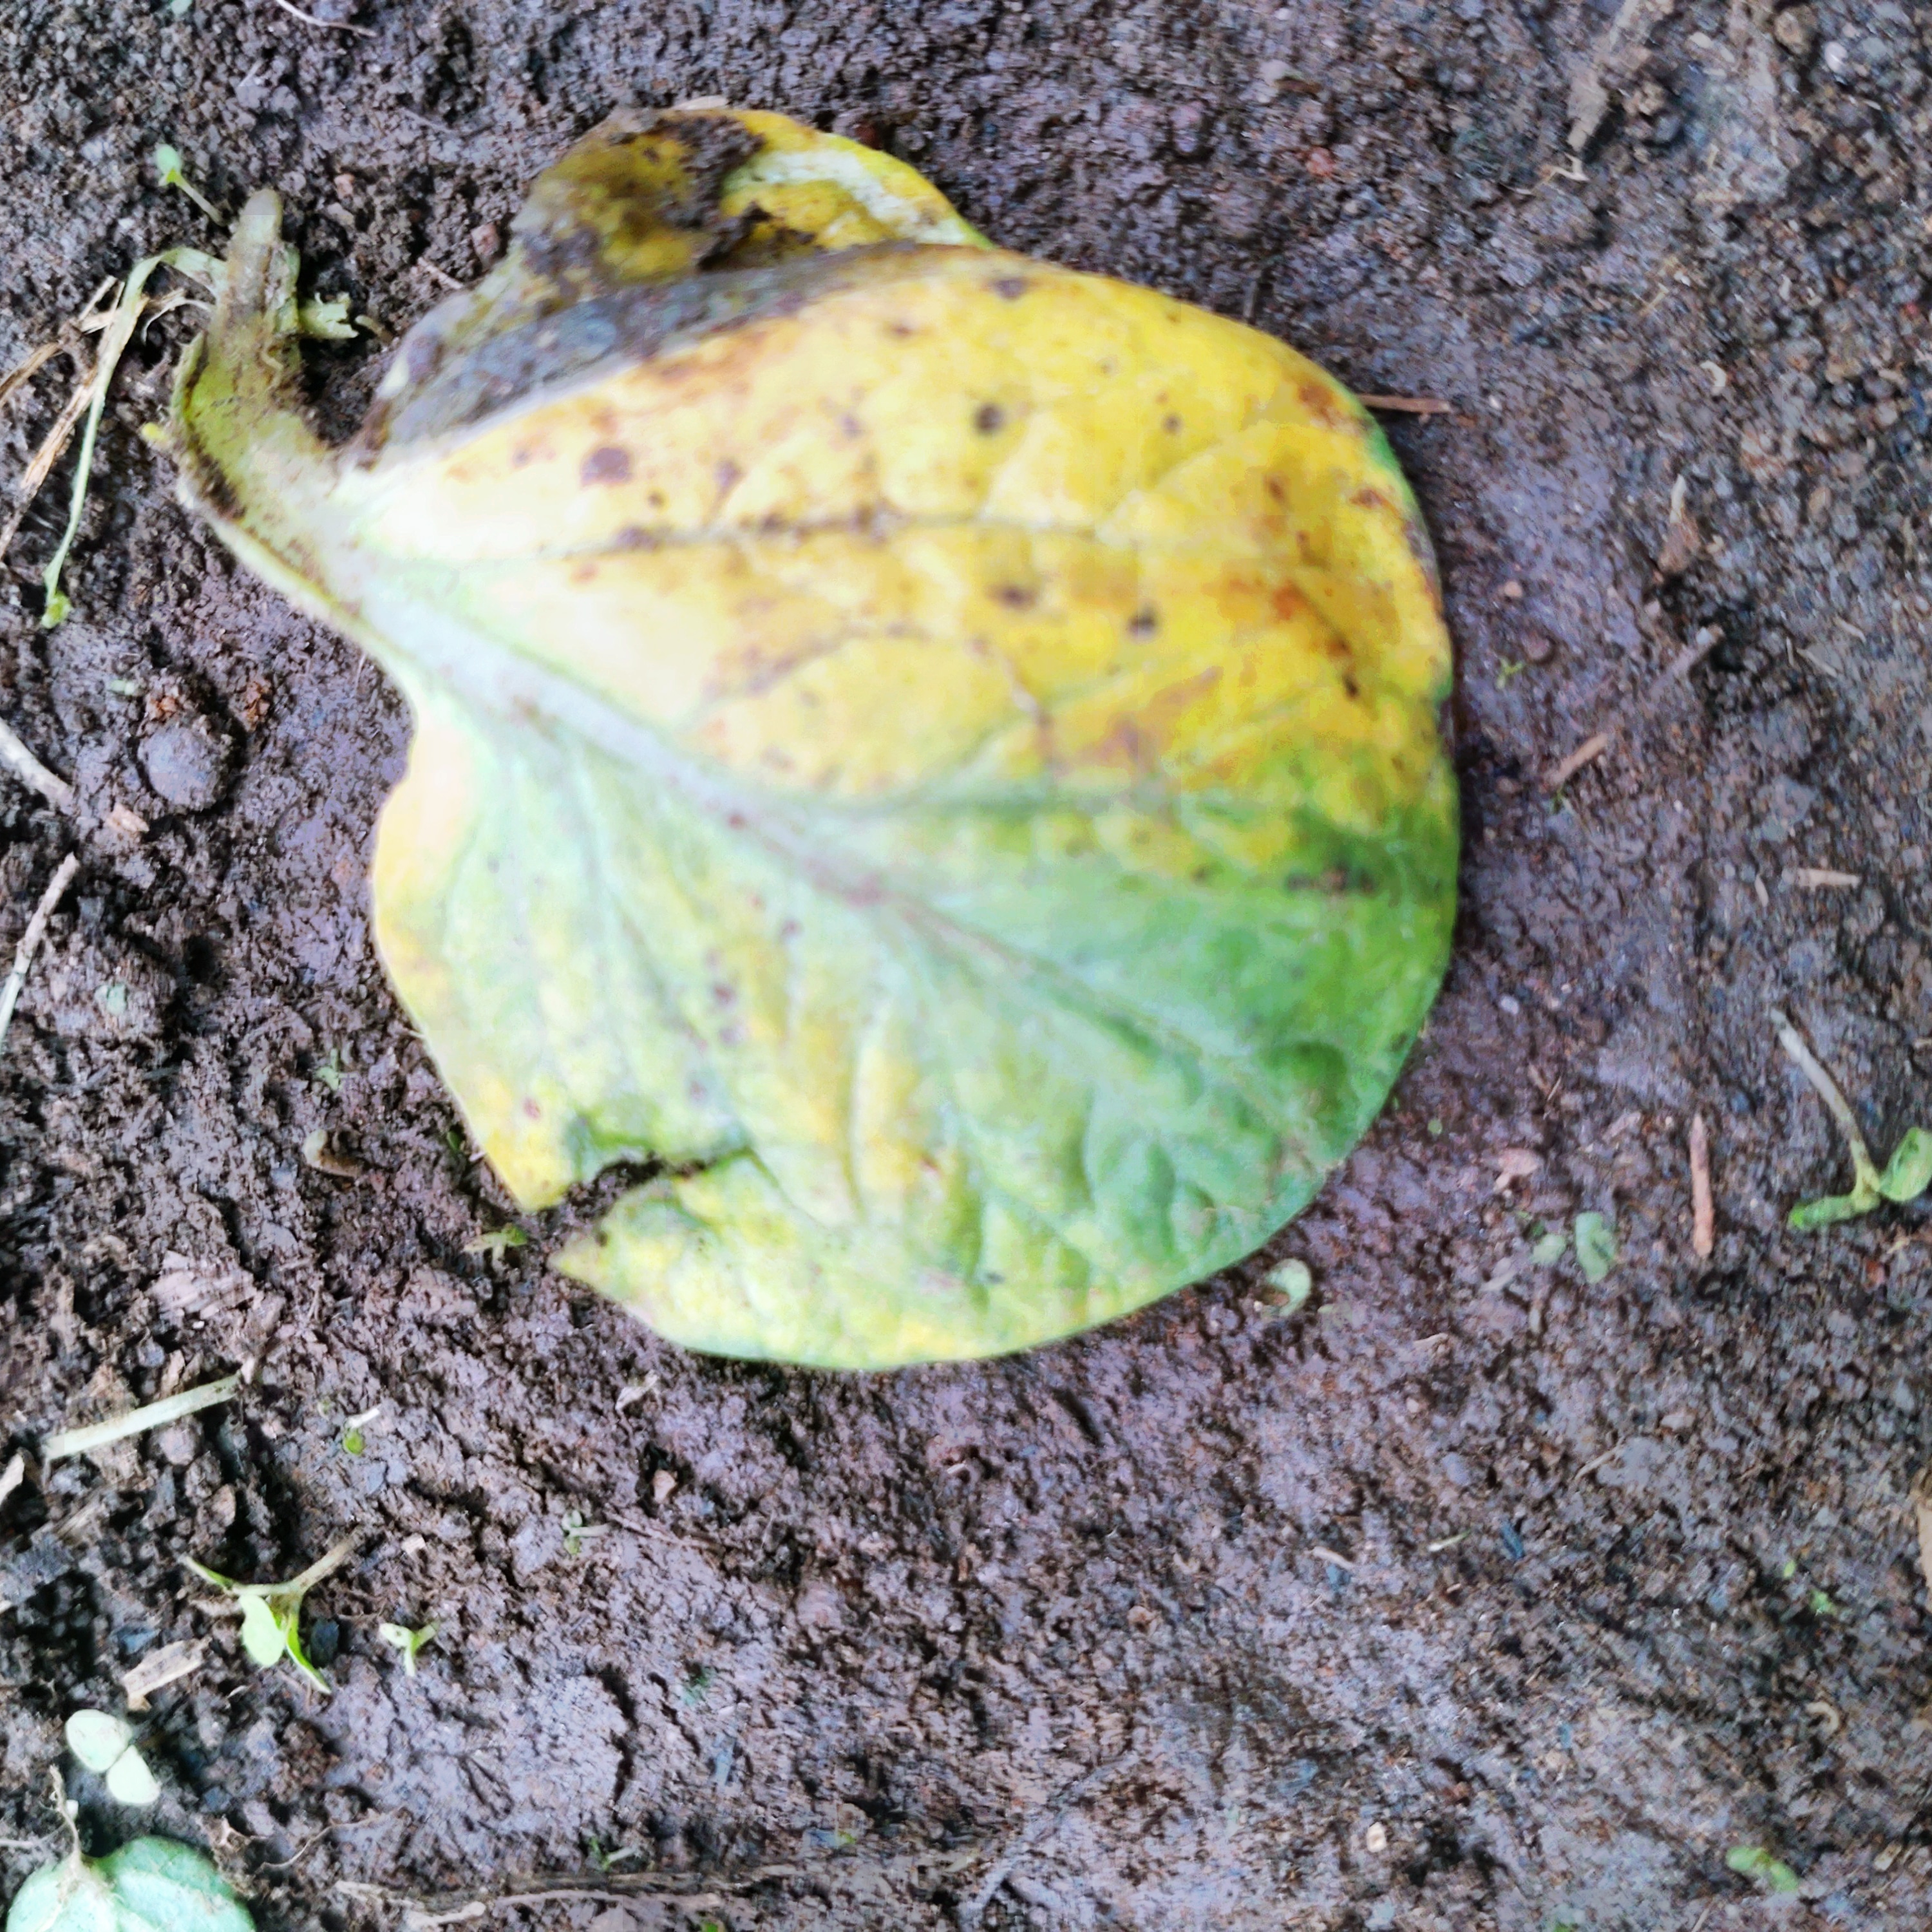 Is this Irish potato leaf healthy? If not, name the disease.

late blight
